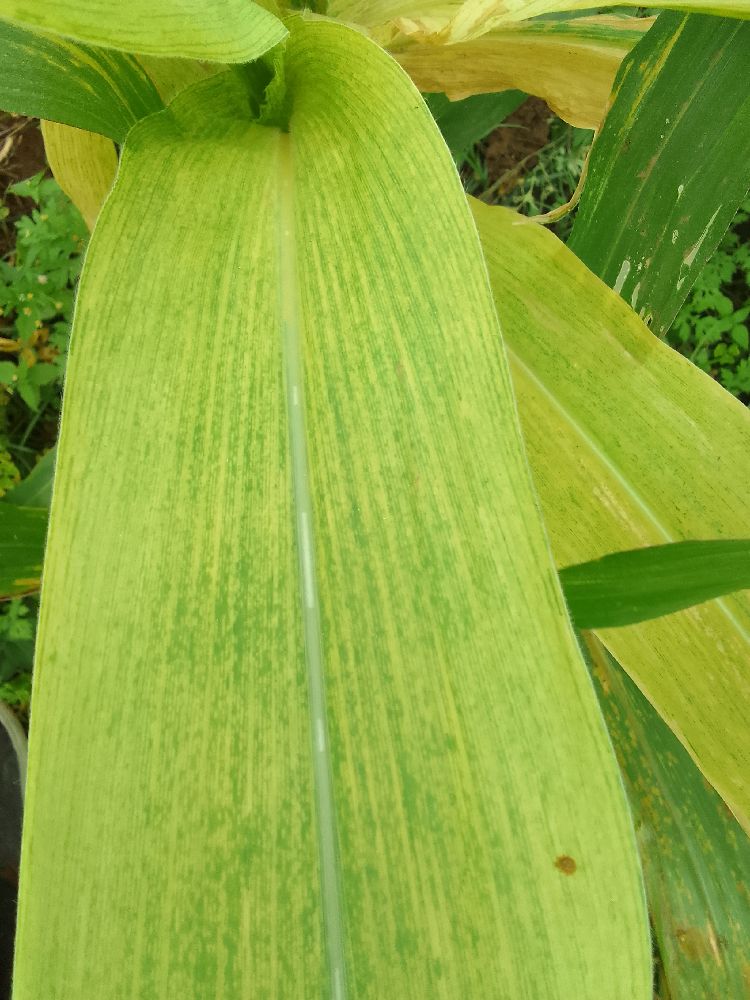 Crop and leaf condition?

maize, maize lethal necrosis
